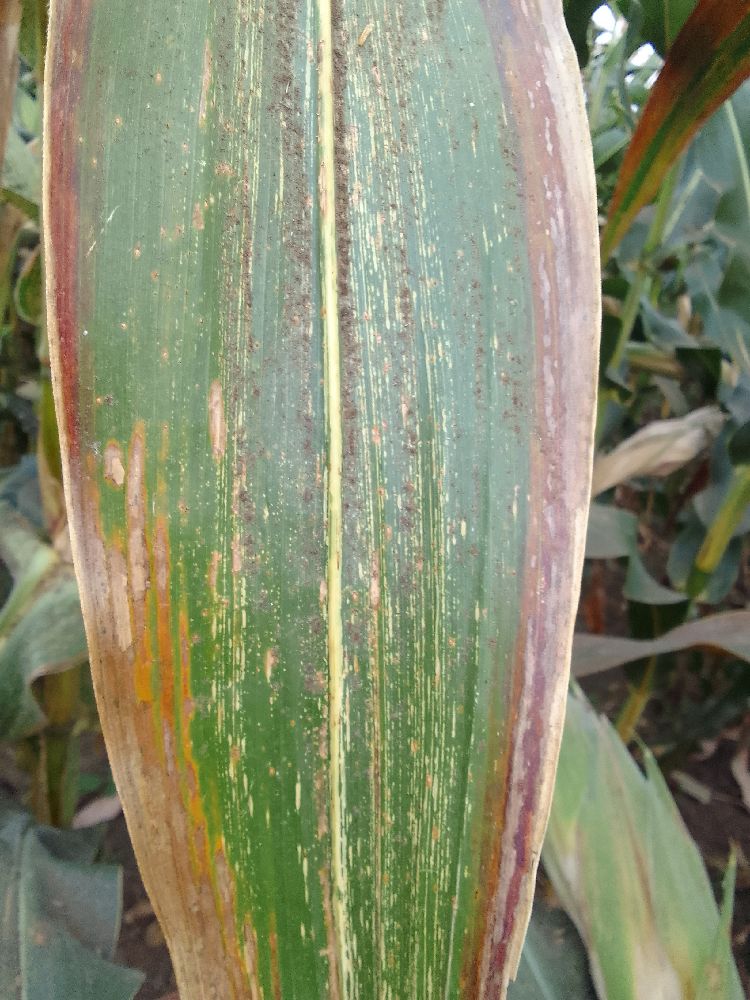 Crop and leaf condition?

maize, maize streak virus
